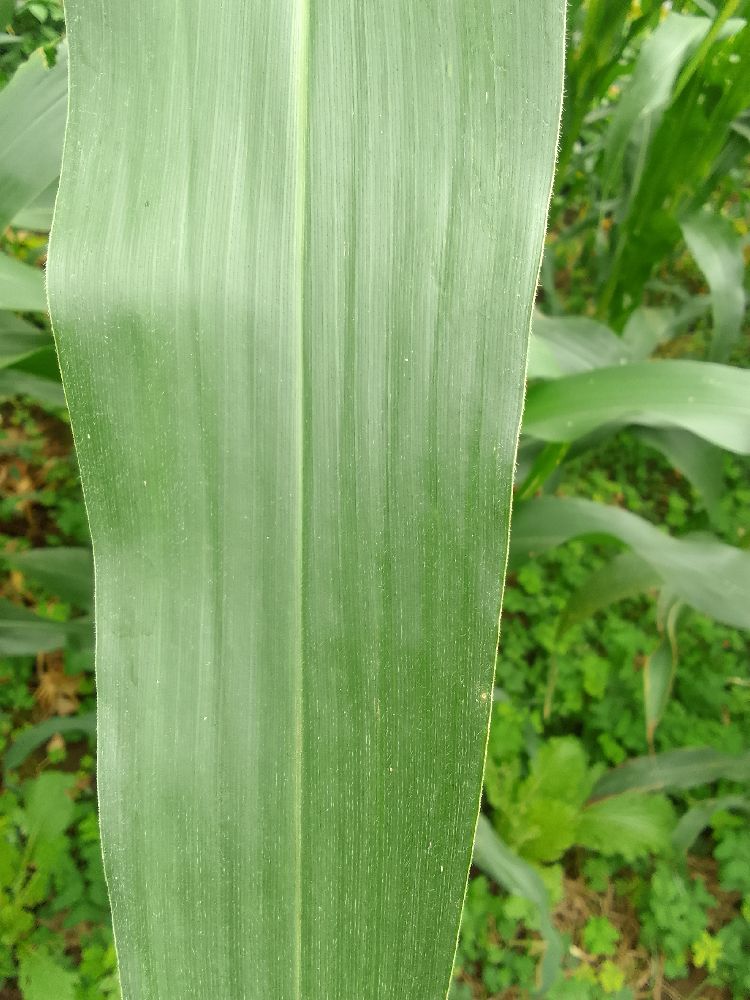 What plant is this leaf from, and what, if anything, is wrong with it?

maize, healthy
